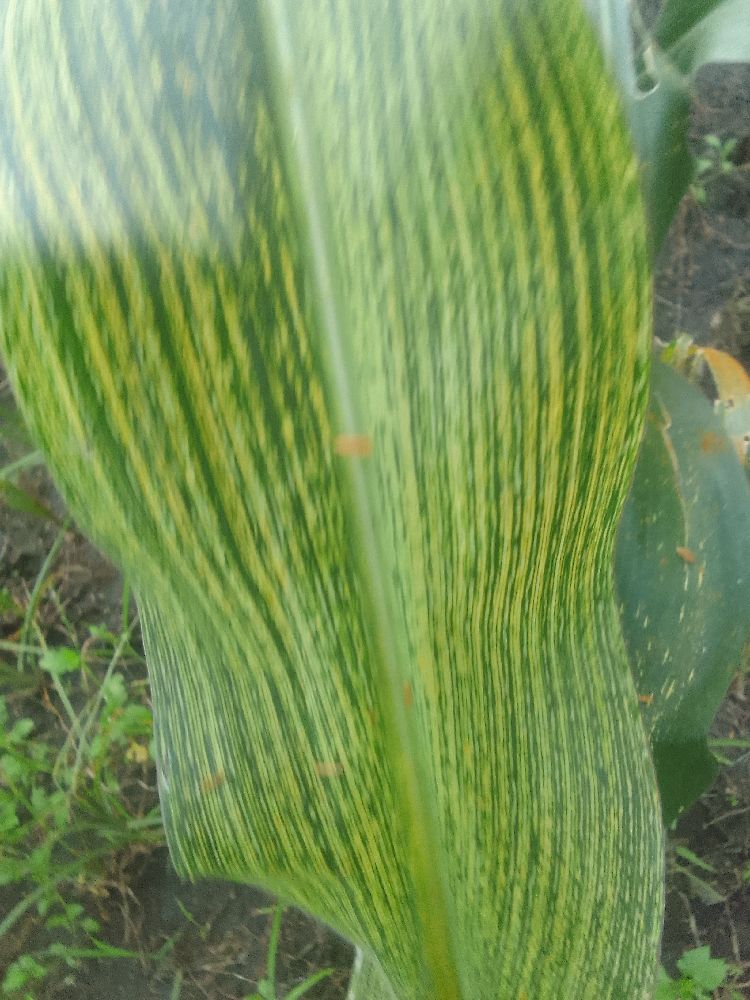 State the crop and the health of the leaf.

maize, maize streak virus
